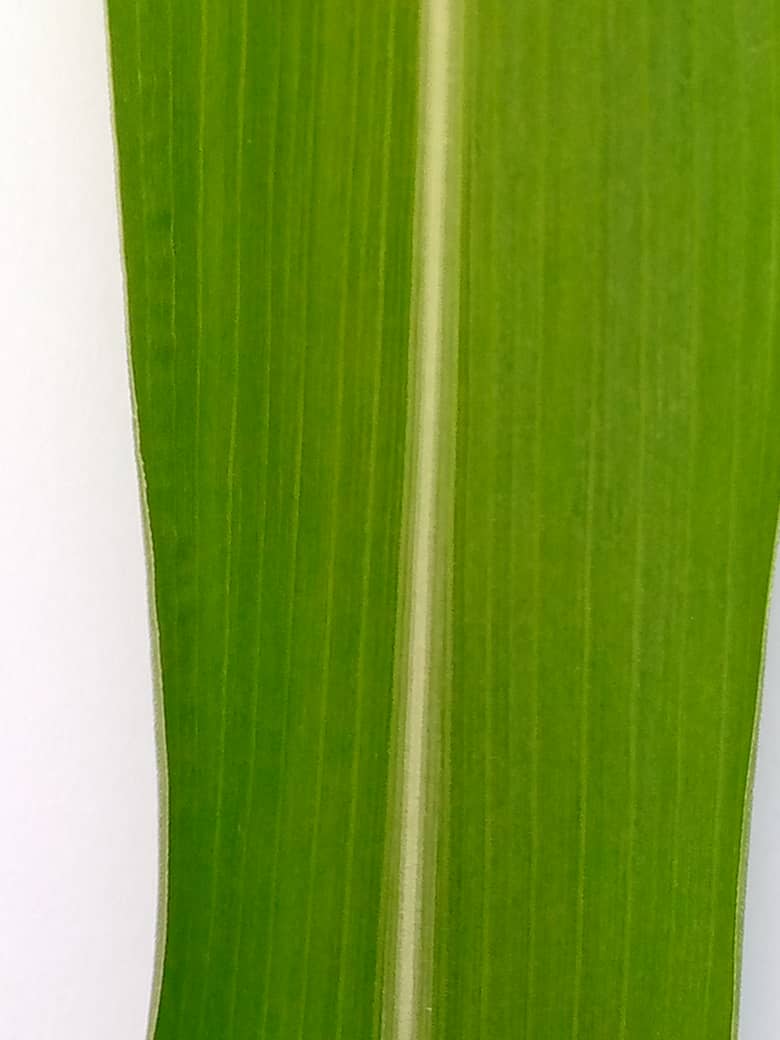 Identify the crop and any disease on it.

pearl millet, healthy leaves
